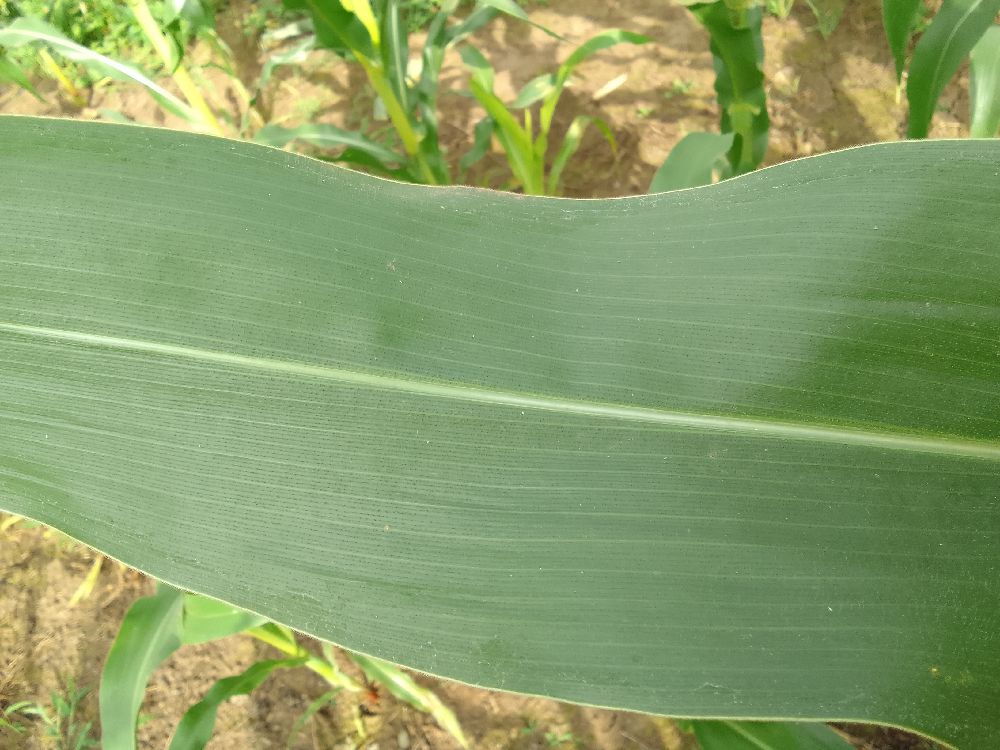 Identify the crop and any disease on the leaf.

maize, healthy
